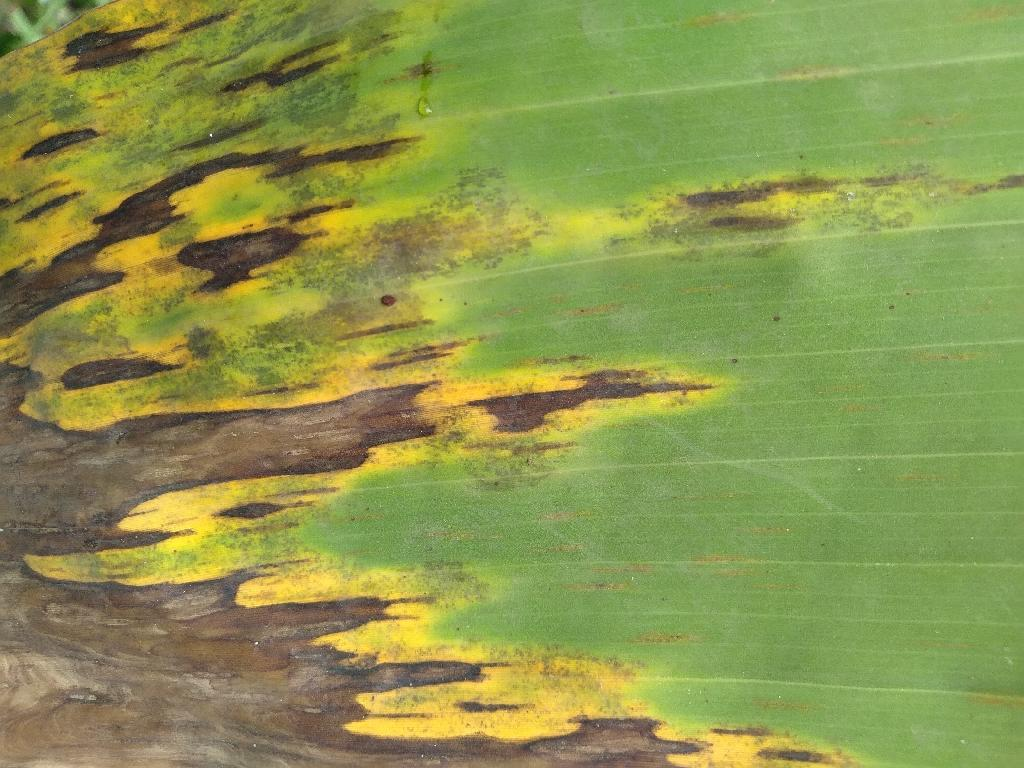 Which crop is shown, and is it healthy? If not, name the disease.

banana, black sigatoka
